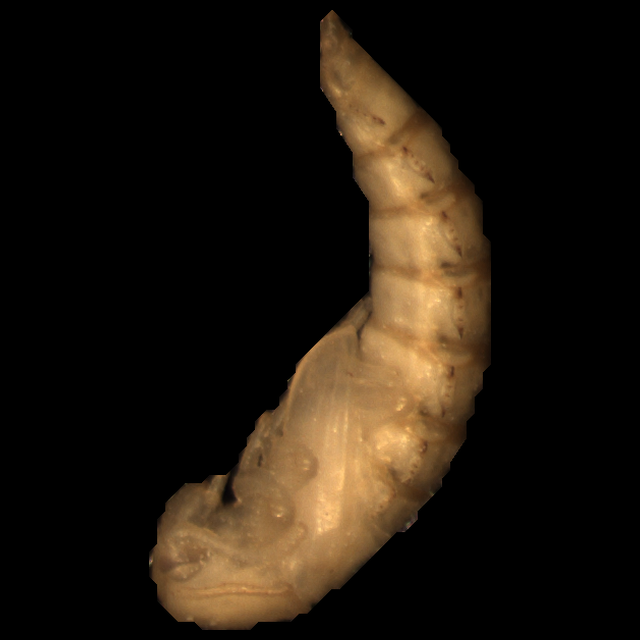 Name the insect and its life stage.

mealworm pupa
